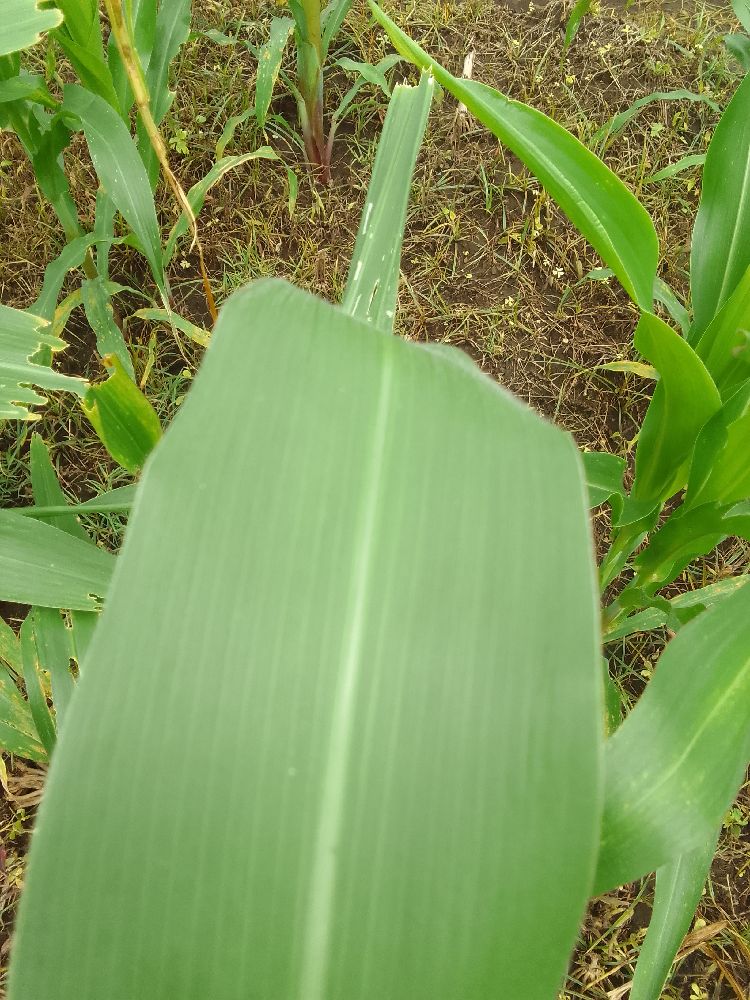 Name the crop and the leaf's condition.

maize, healthy
